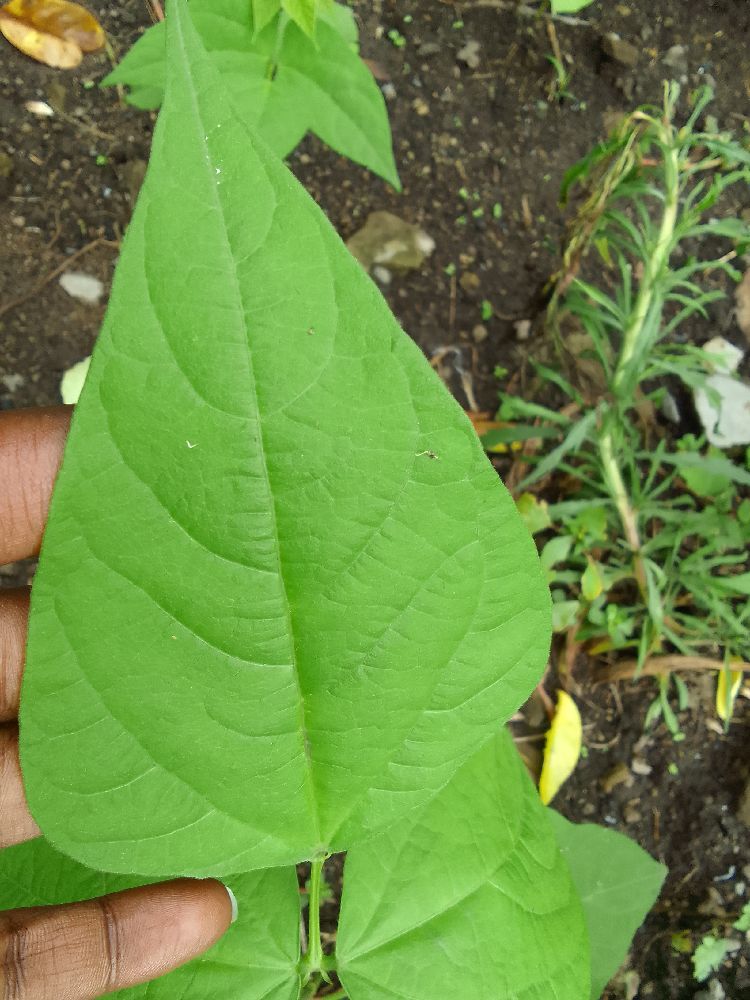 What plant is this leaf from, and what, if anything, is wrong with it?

common bean, healthy
